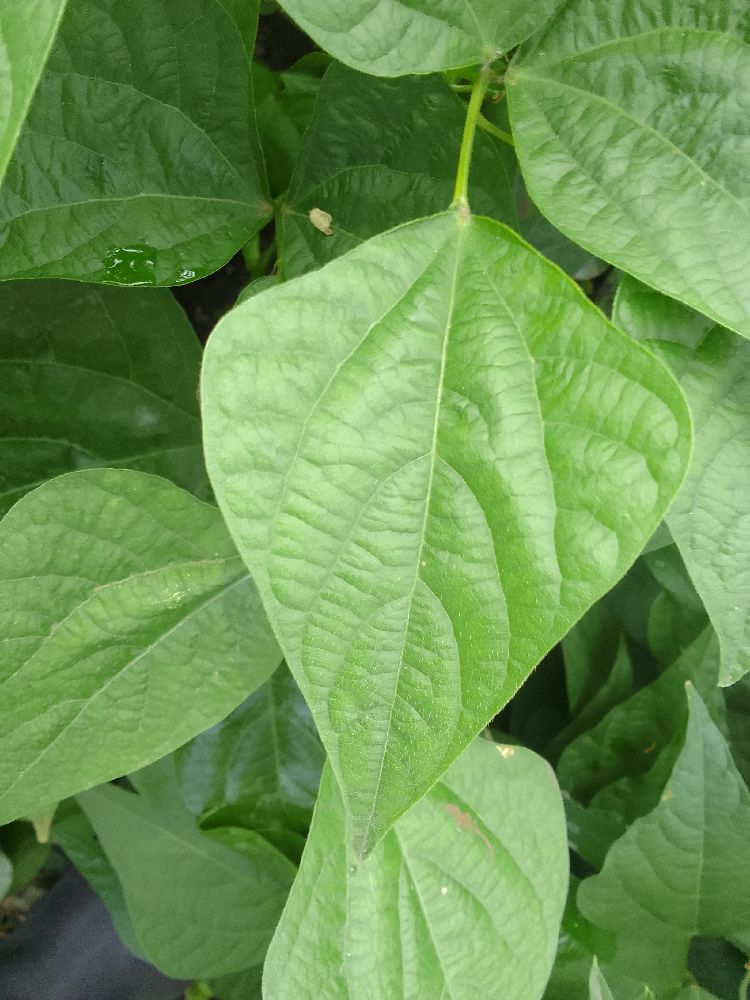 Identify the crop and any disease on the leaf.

common bean, healthy
